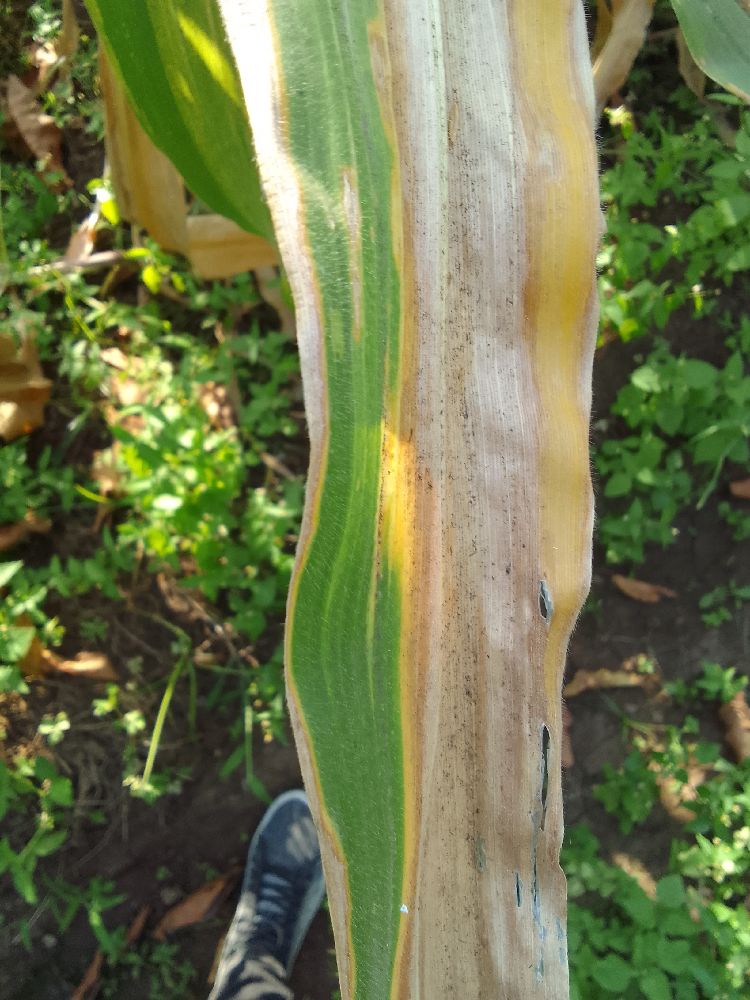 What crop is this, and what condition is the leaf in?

maize, maize lethal necrosis
